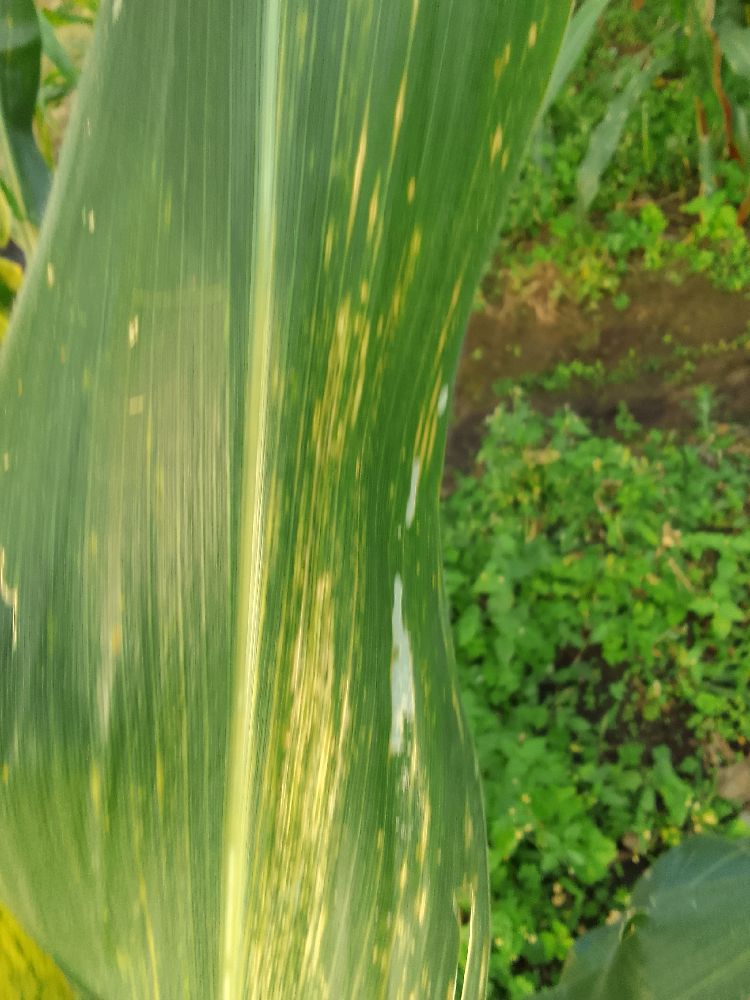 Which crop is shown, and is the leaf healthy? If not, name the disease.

maize, maize lethal necrosis
